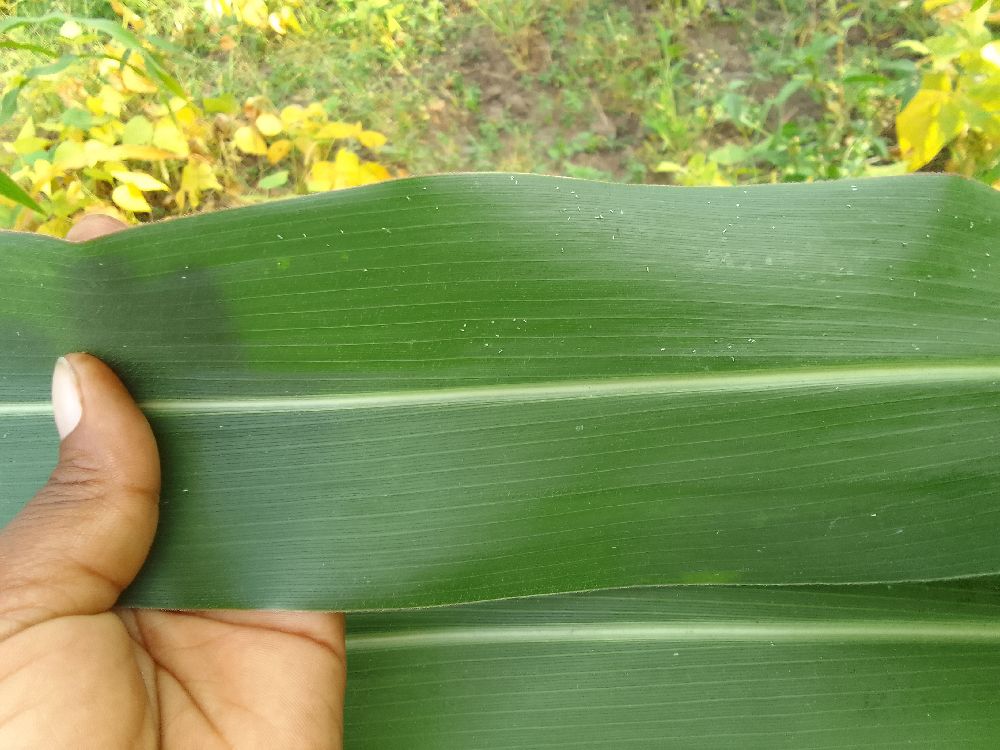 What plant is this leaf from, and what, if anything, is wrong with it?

maize, healthy
